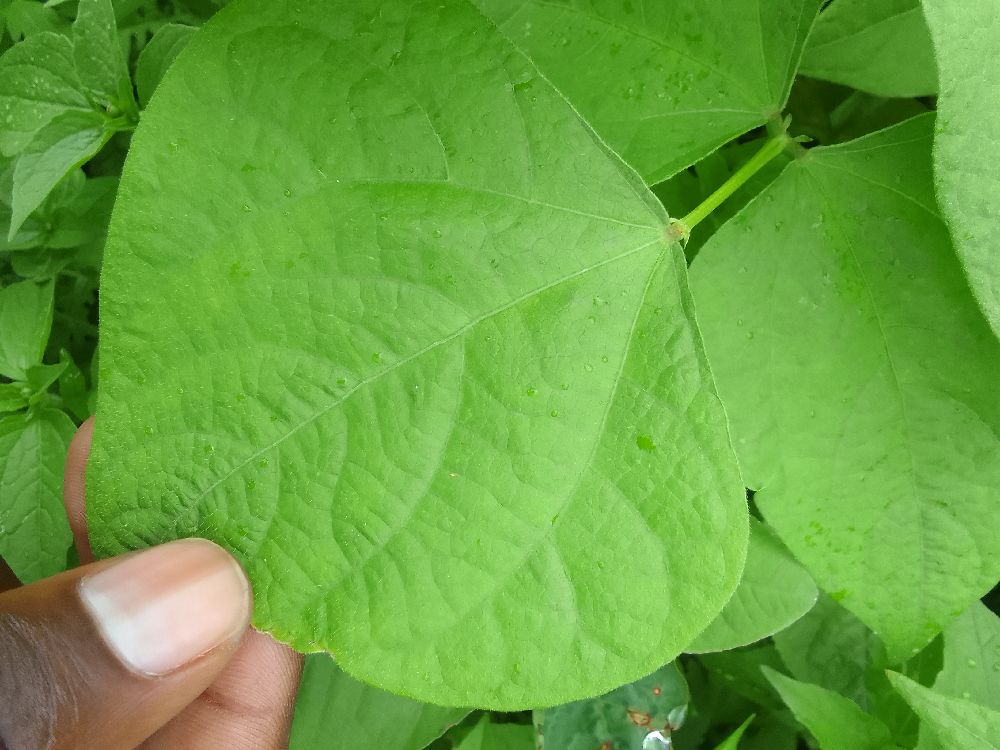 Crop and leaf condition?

common bean, healthy
